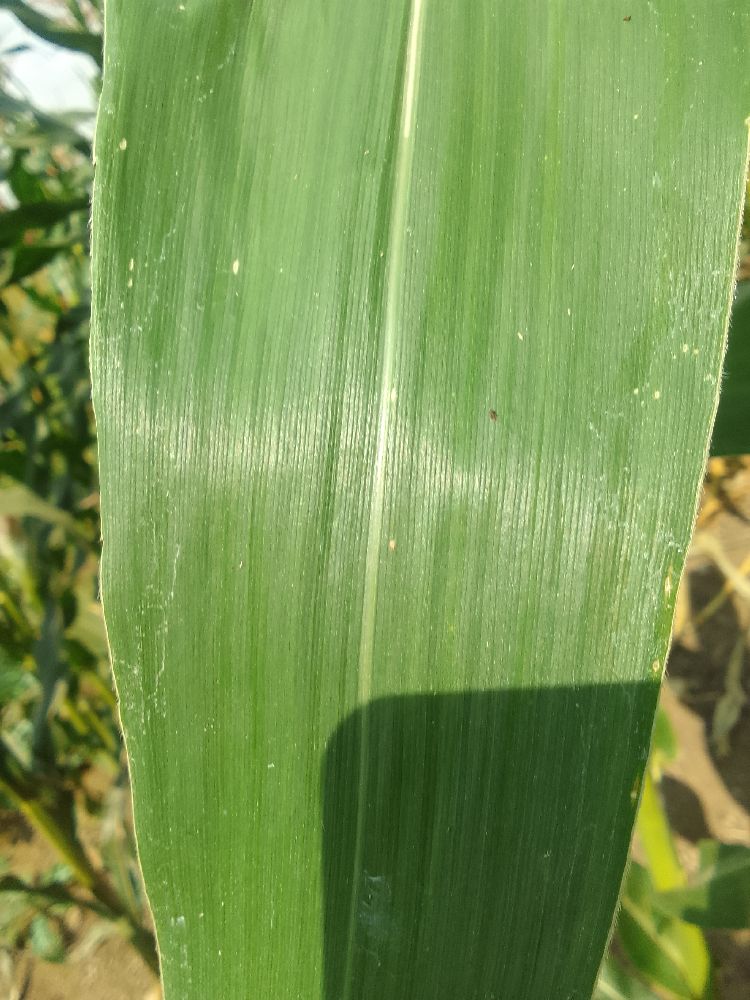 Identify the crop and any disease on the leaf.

maize, healthy
